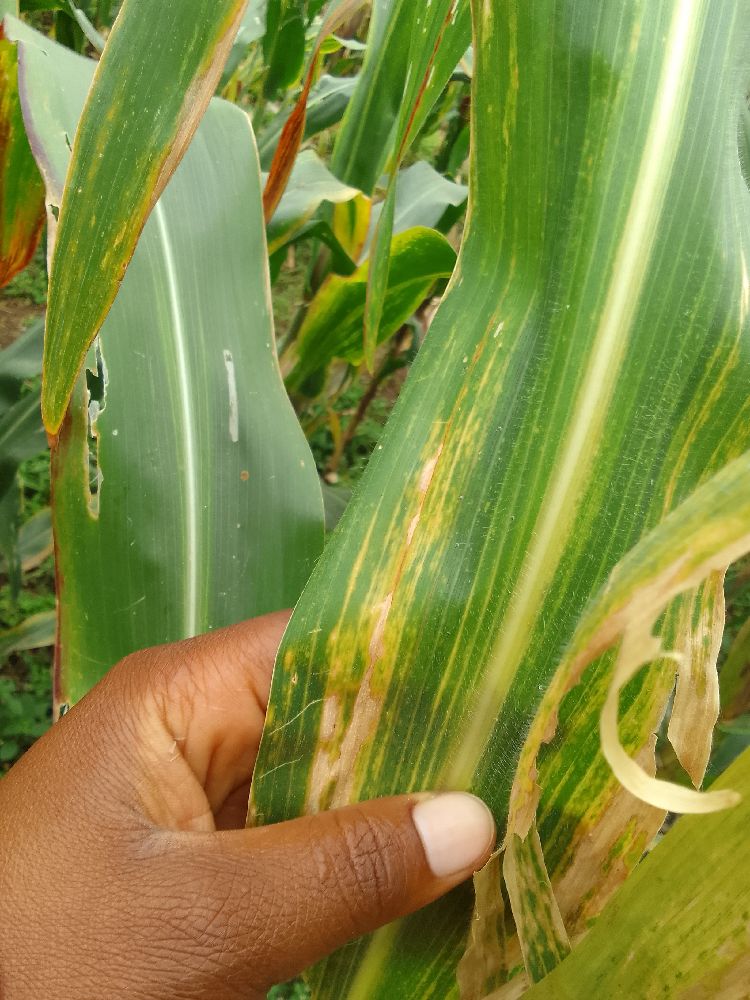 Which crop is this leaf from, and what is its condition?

maize, maize lethal necrosis
